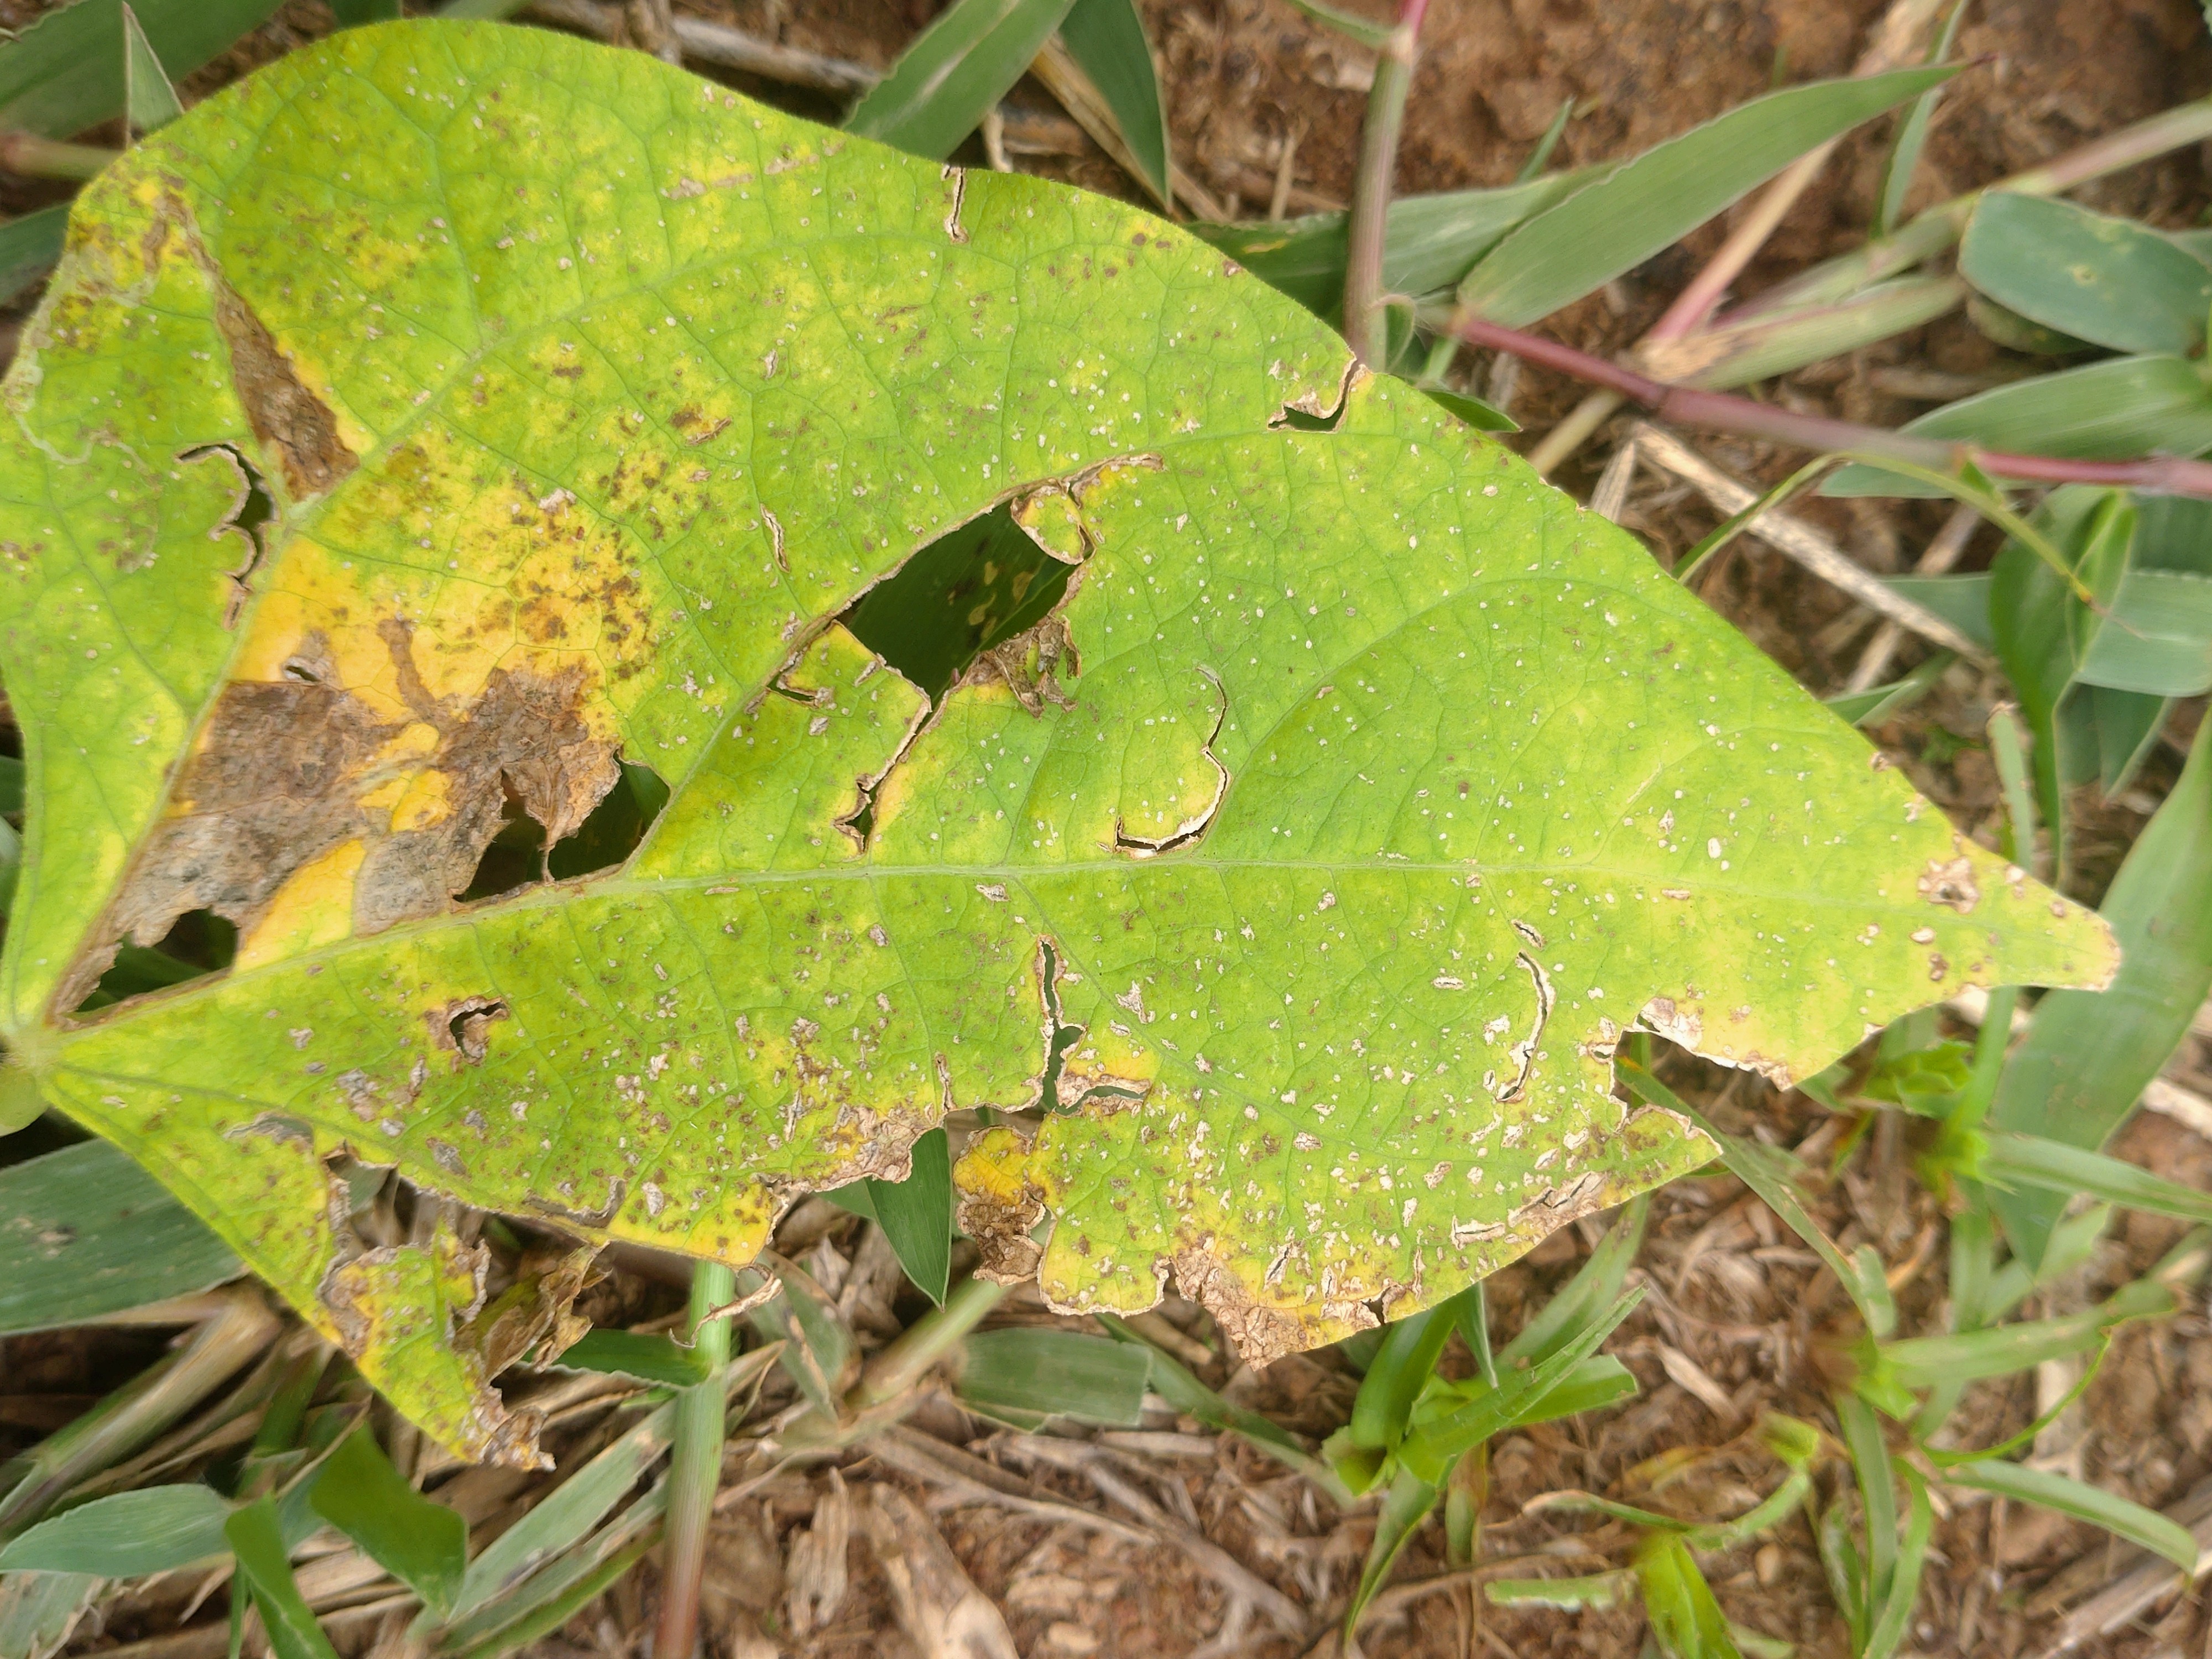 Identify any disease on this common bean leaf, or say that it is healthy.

rust
